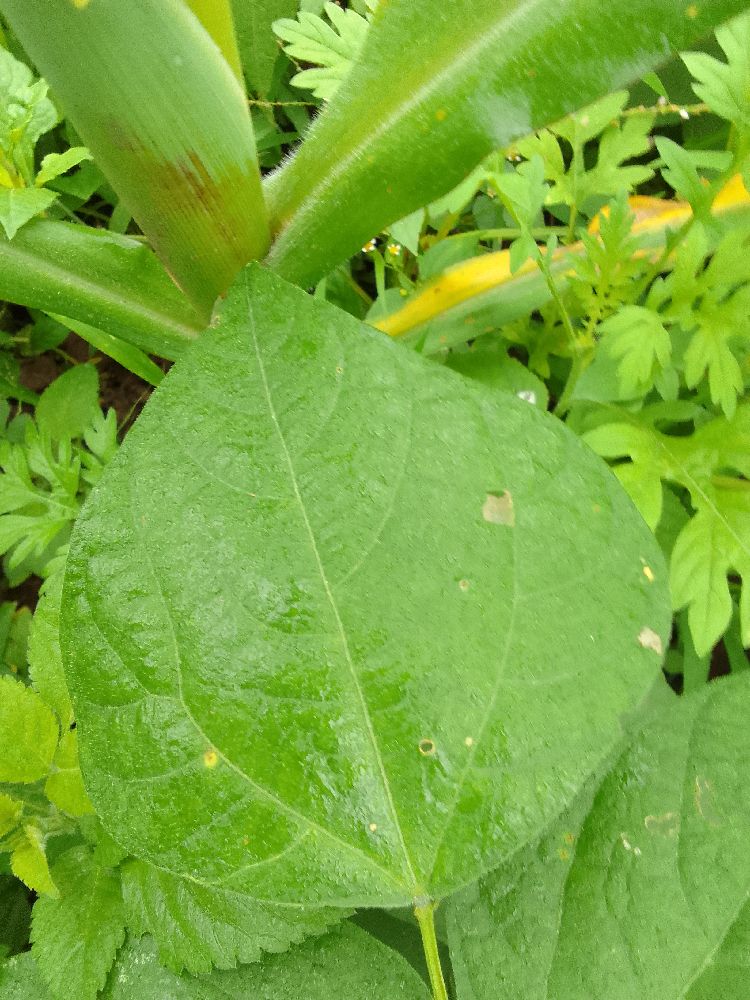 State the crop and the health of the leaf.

common bean, healthy
